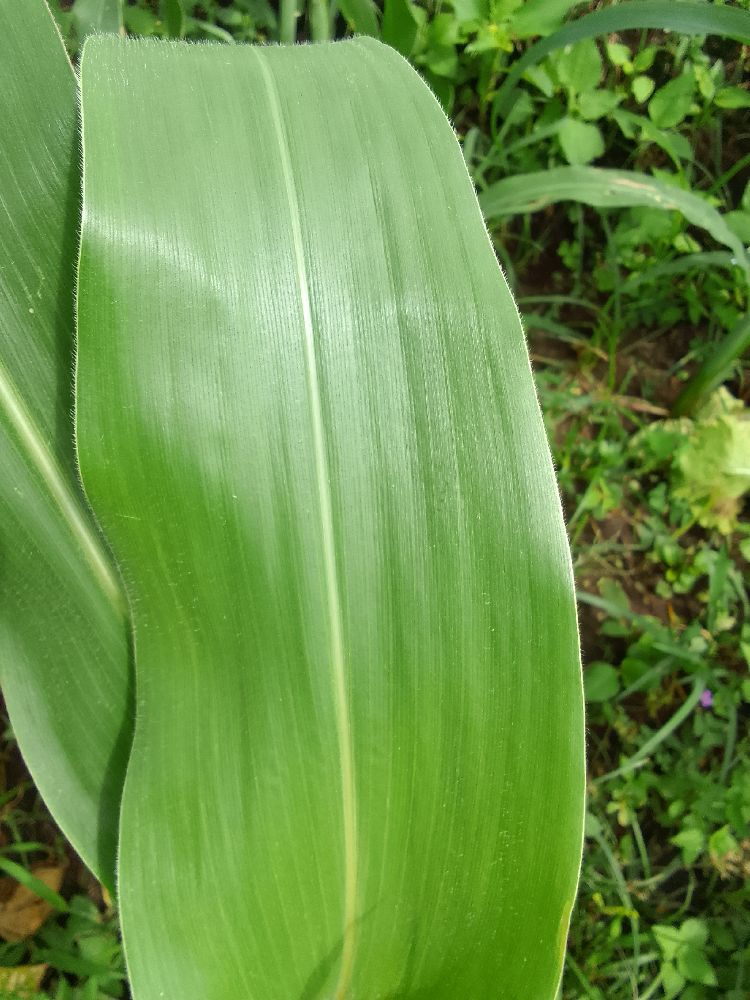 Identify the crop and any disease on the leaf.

maize, healthy
